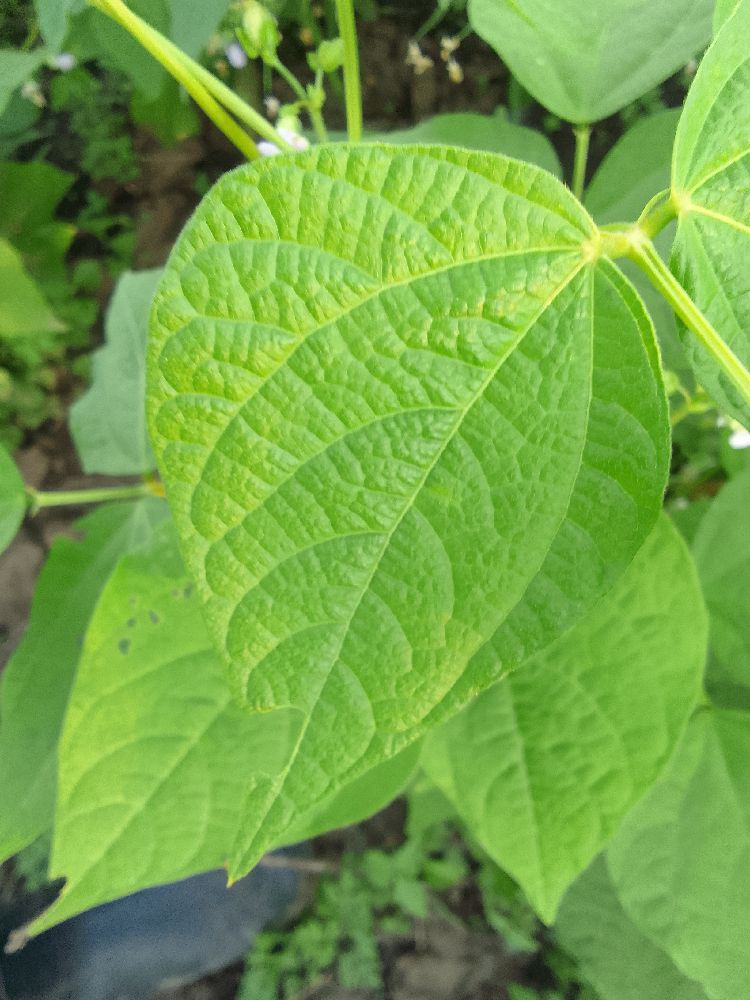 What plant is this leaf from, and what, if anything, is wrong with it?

common bean, healthy
